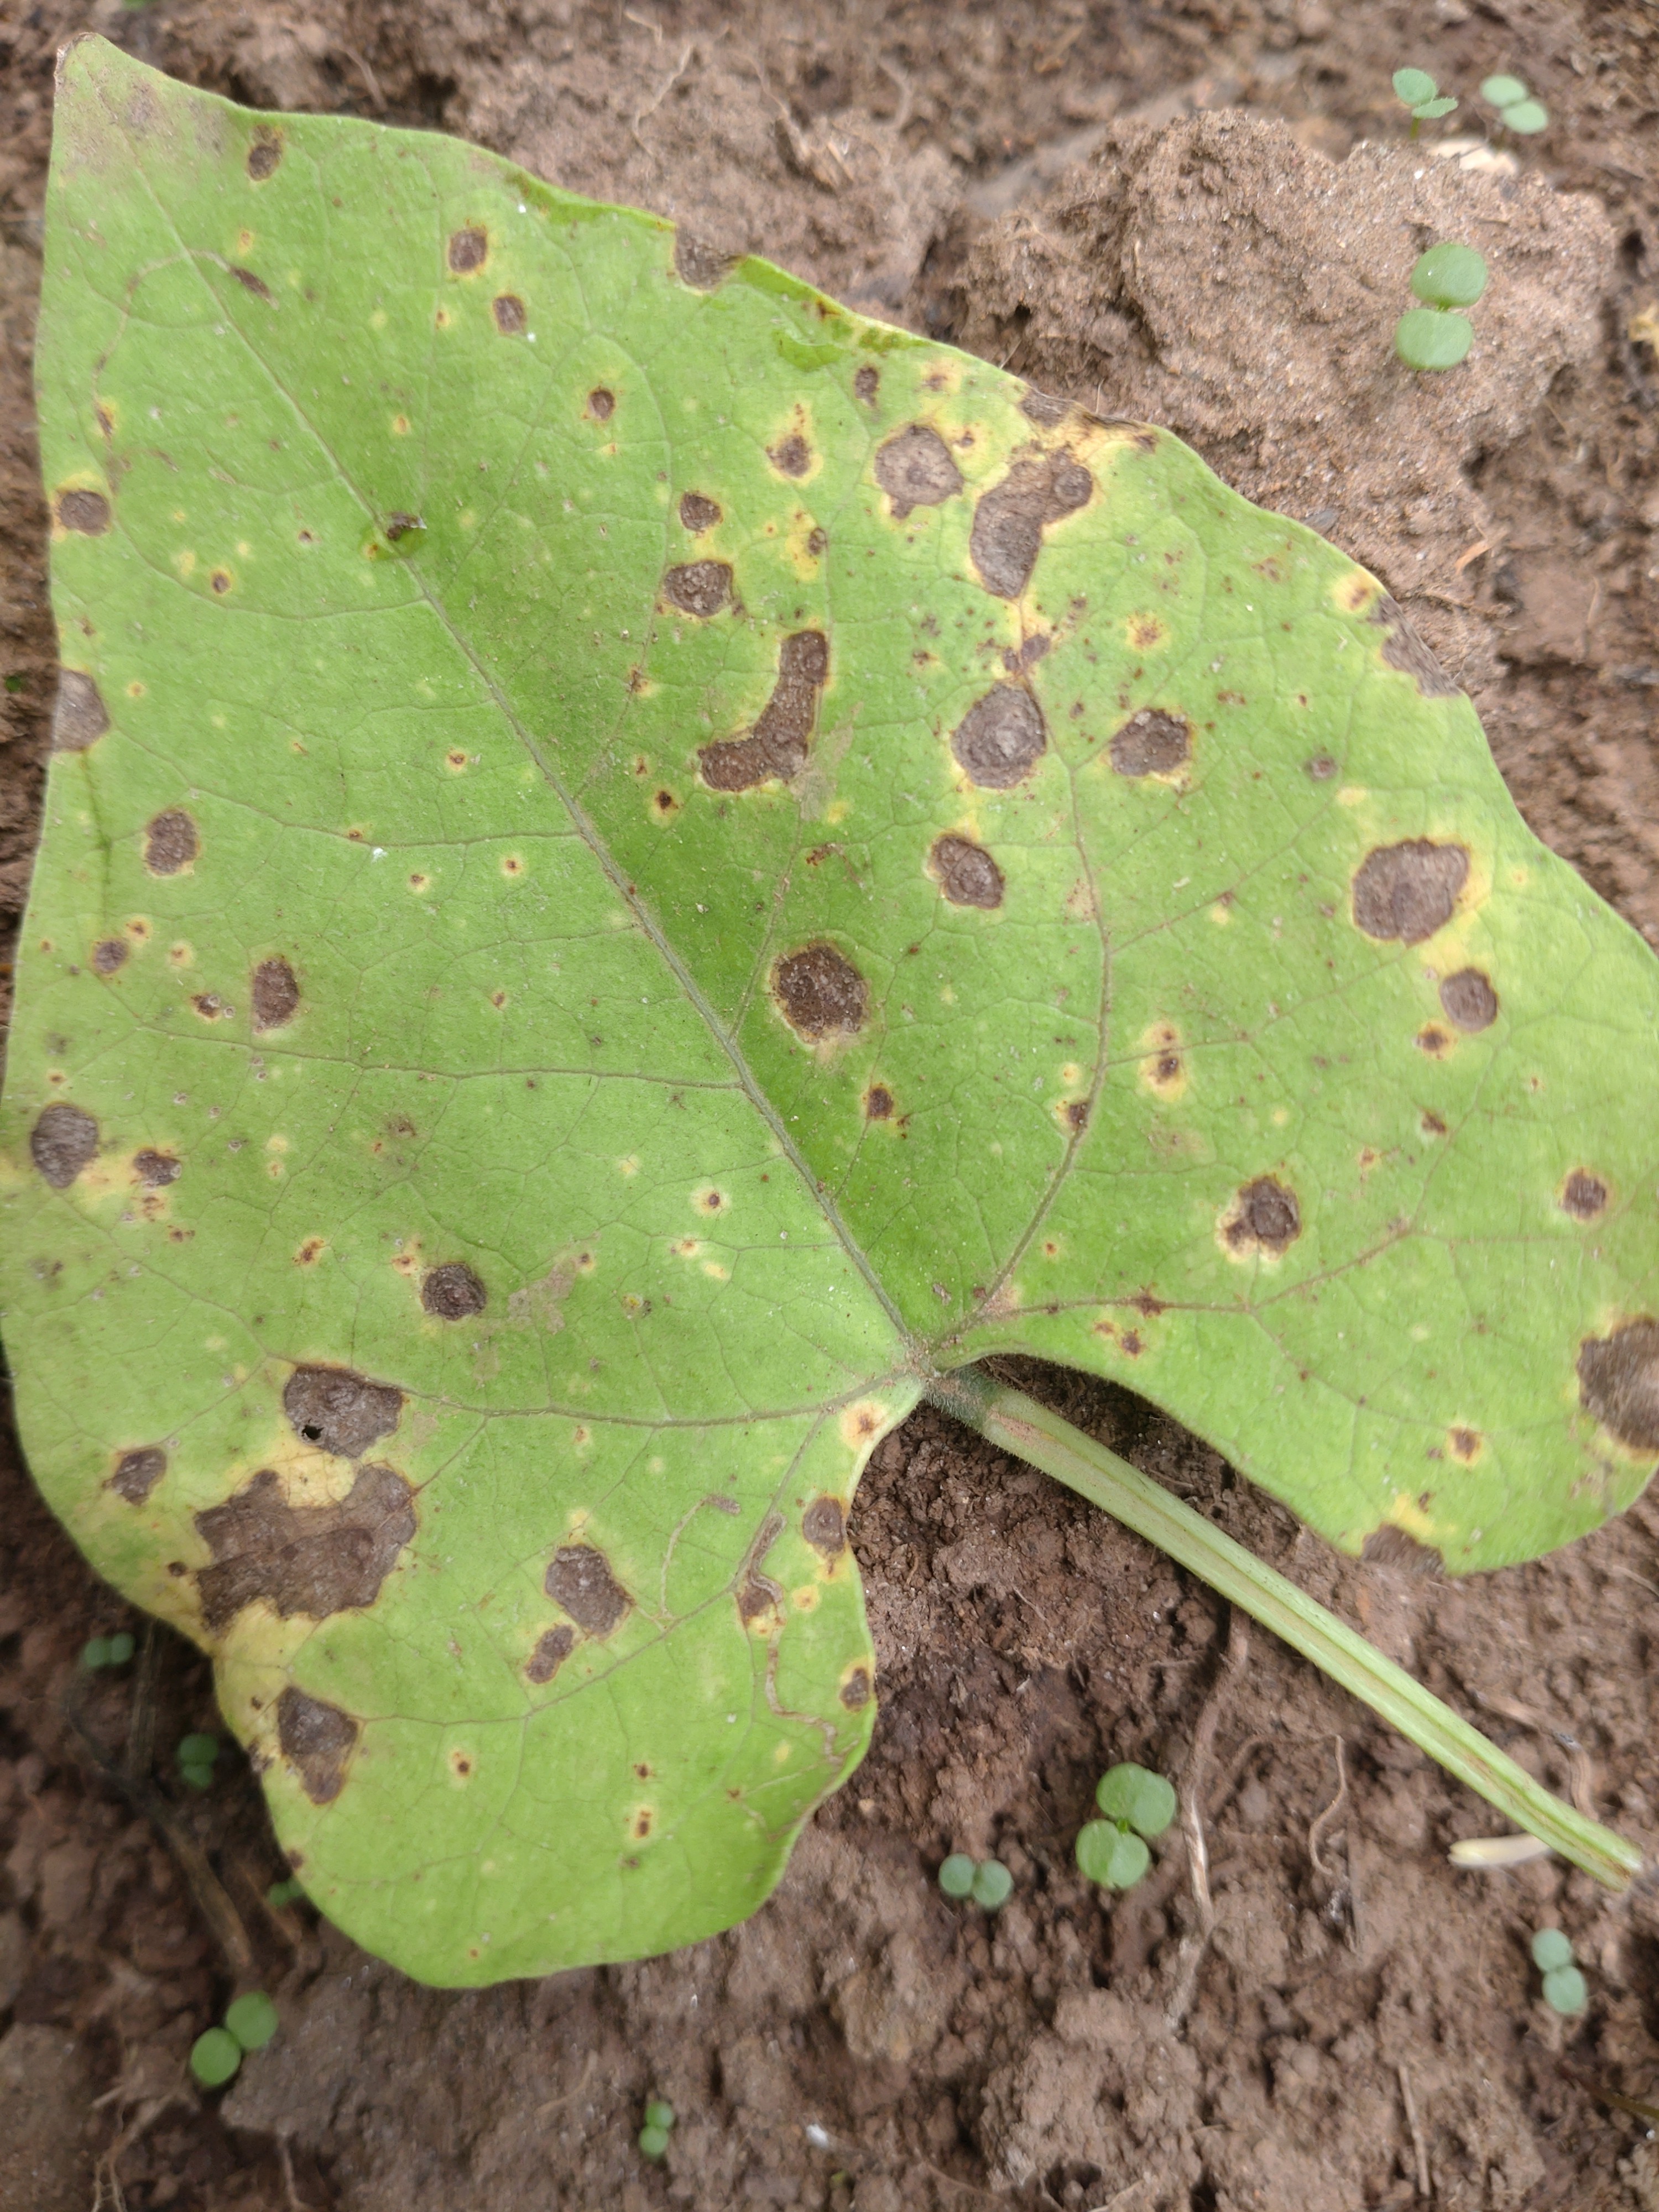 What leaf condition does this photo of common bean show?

rust
